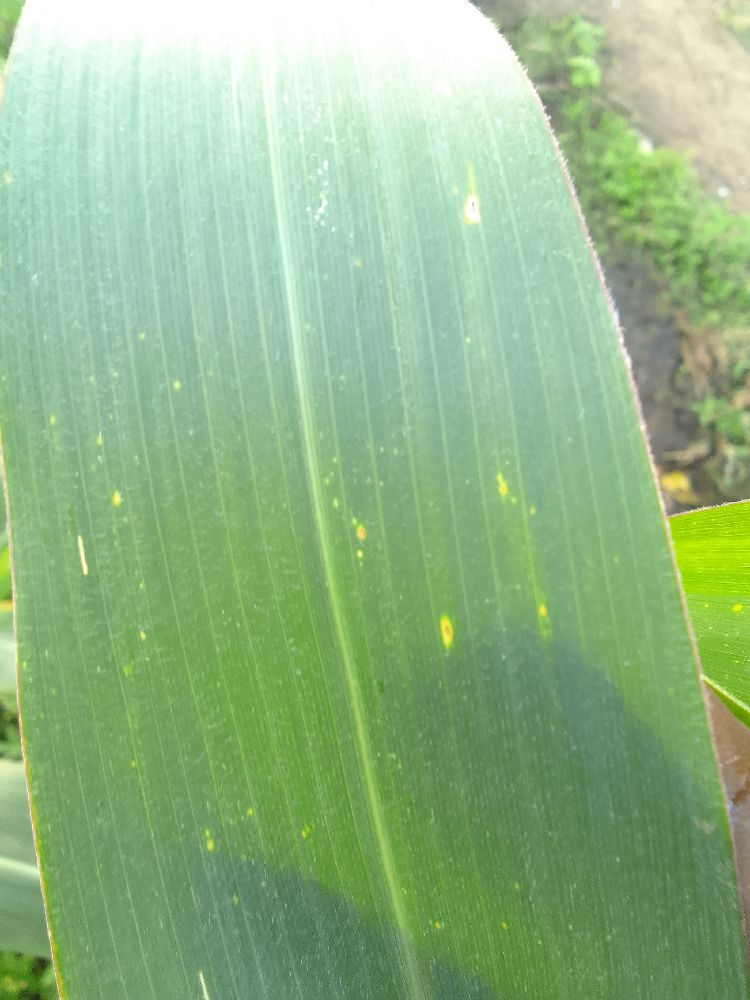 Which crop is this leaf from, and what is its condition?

maize, healthy
